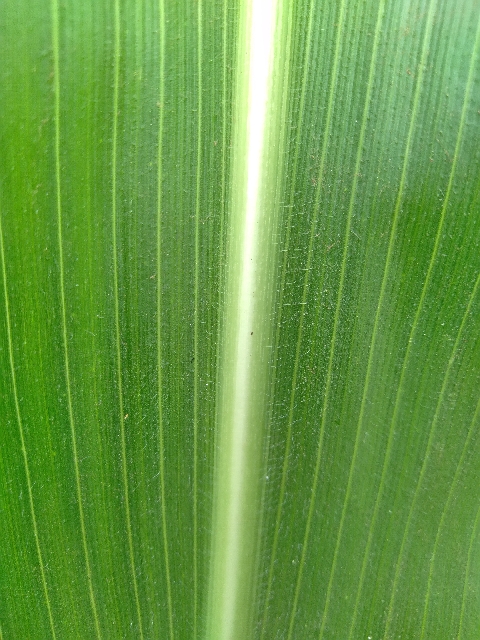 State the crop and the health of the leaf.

maize, healthy
